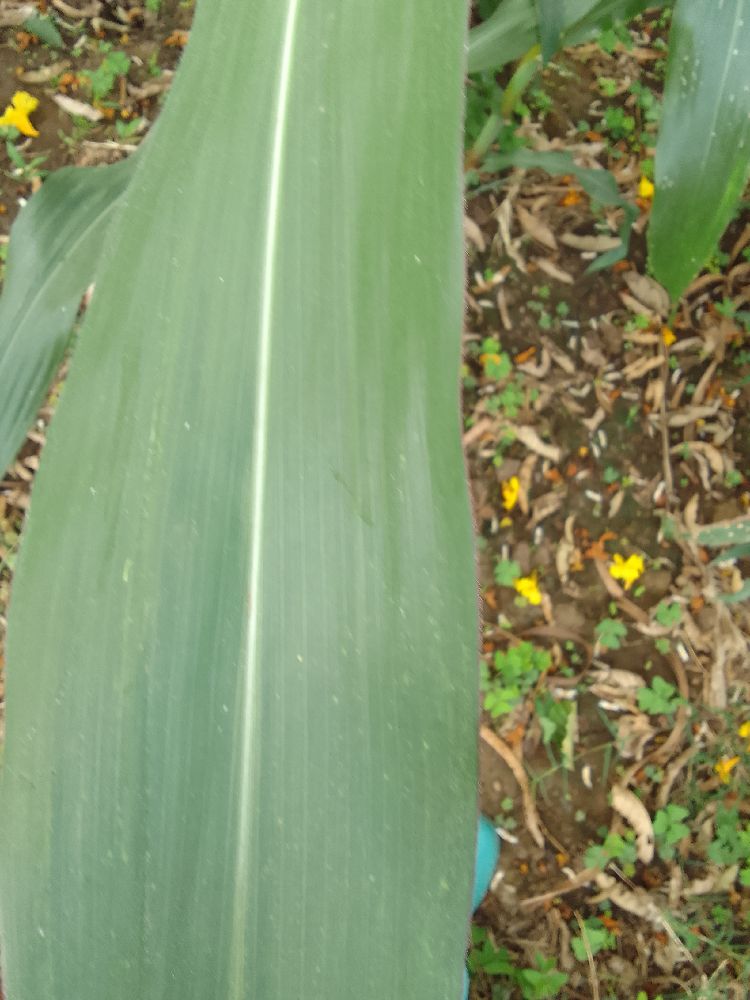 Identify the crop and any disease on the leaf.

maize, healthy
